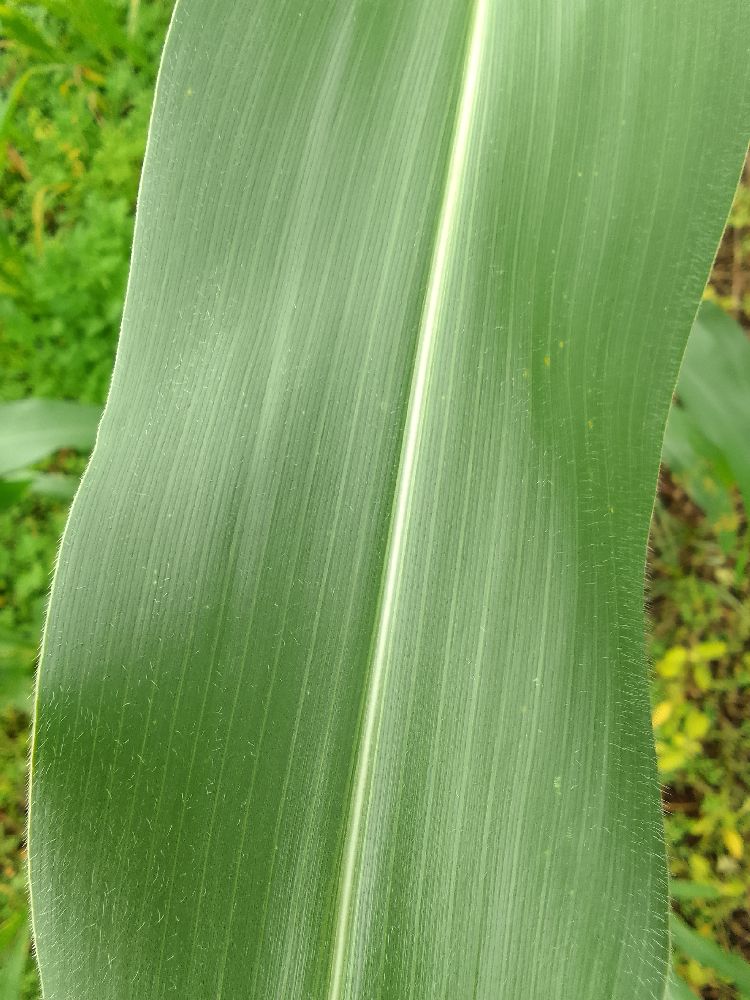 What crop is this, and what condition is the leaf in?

maize, healthy
